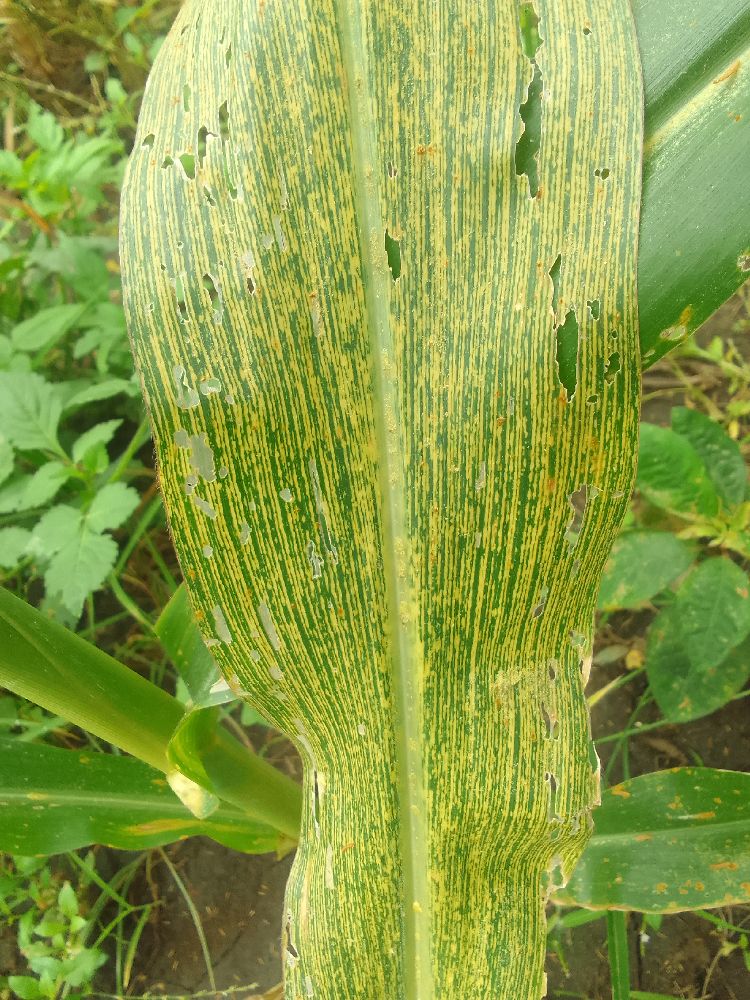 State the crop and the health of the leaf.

maize, maize streak virus
